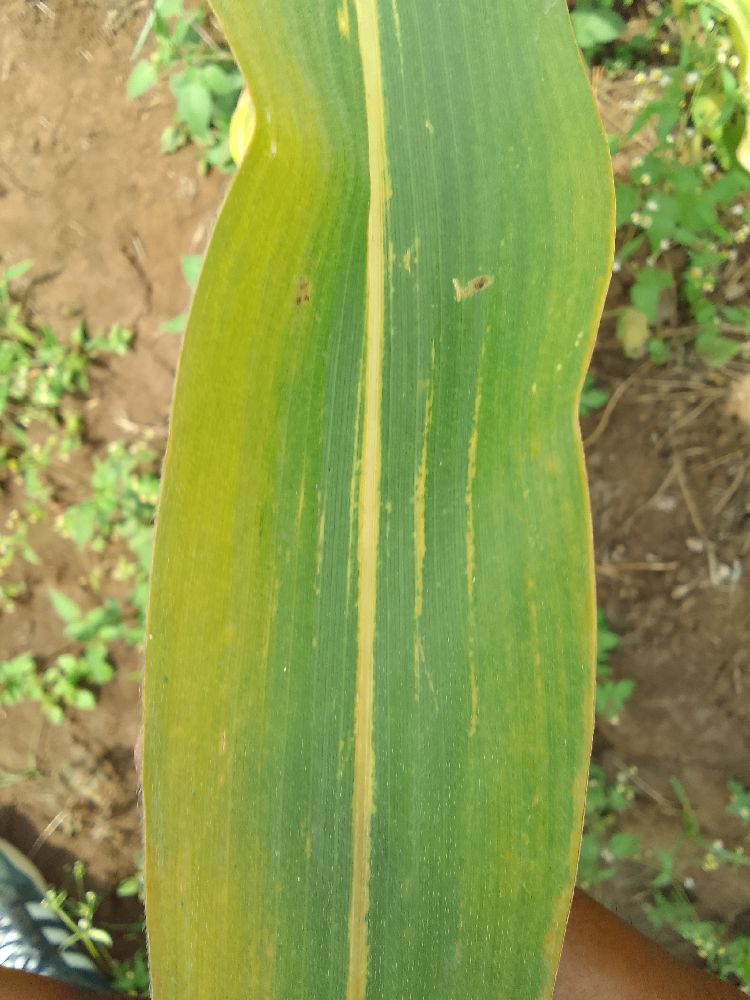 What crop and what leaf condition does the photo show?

maize, maize lethal necrosis
